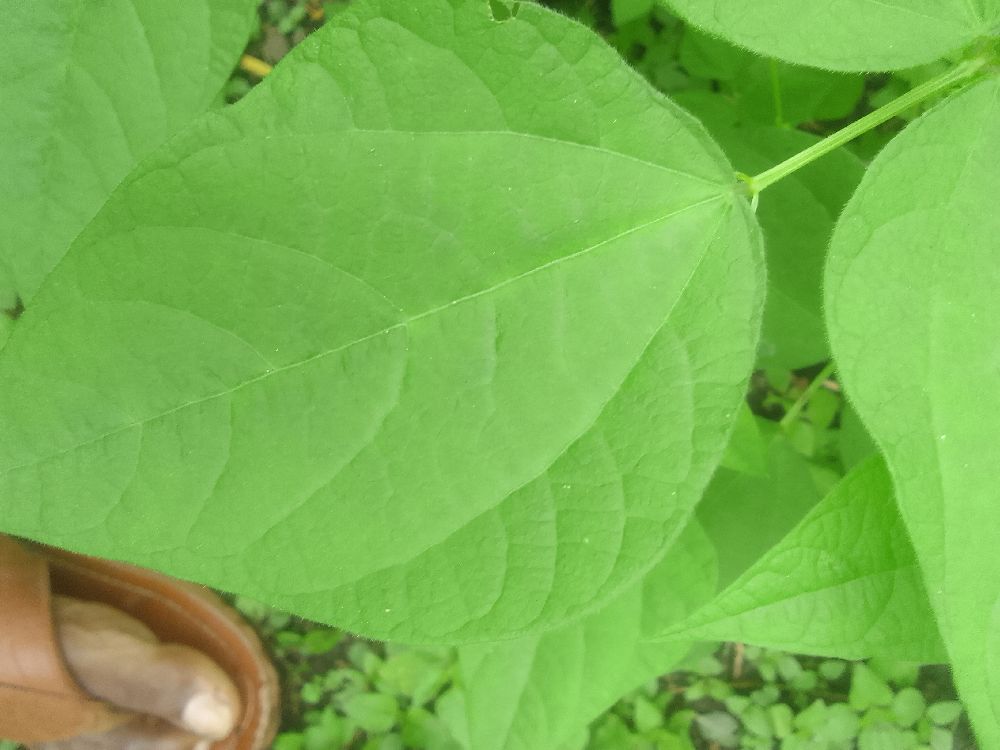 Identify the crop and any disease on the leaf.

common bean, healthy
